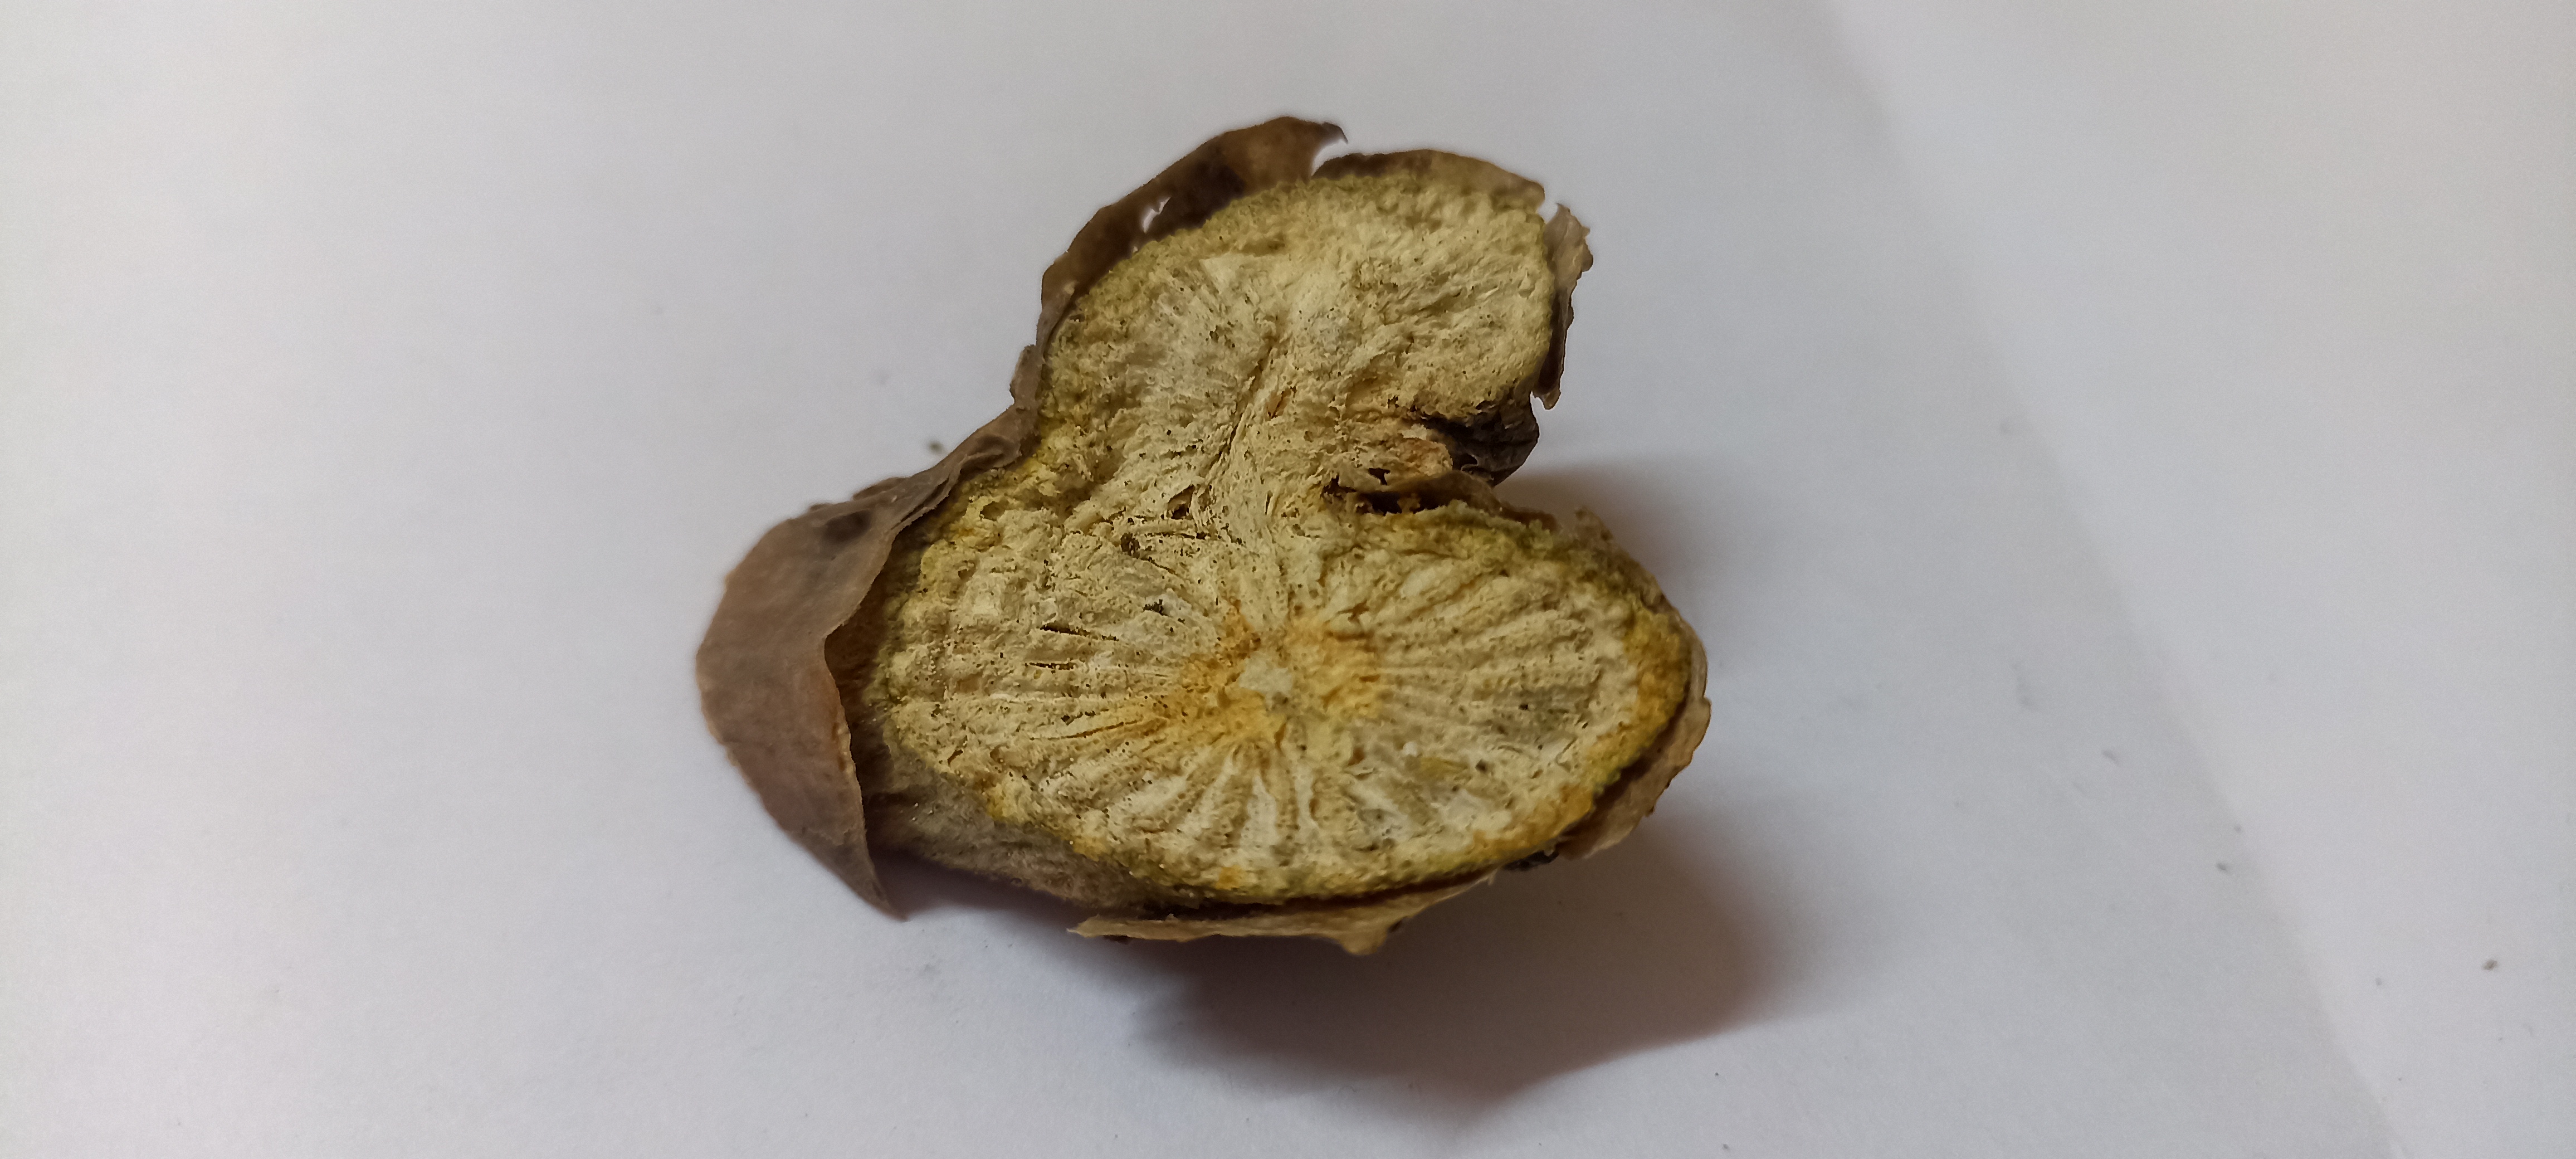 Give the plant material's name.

gulvel
